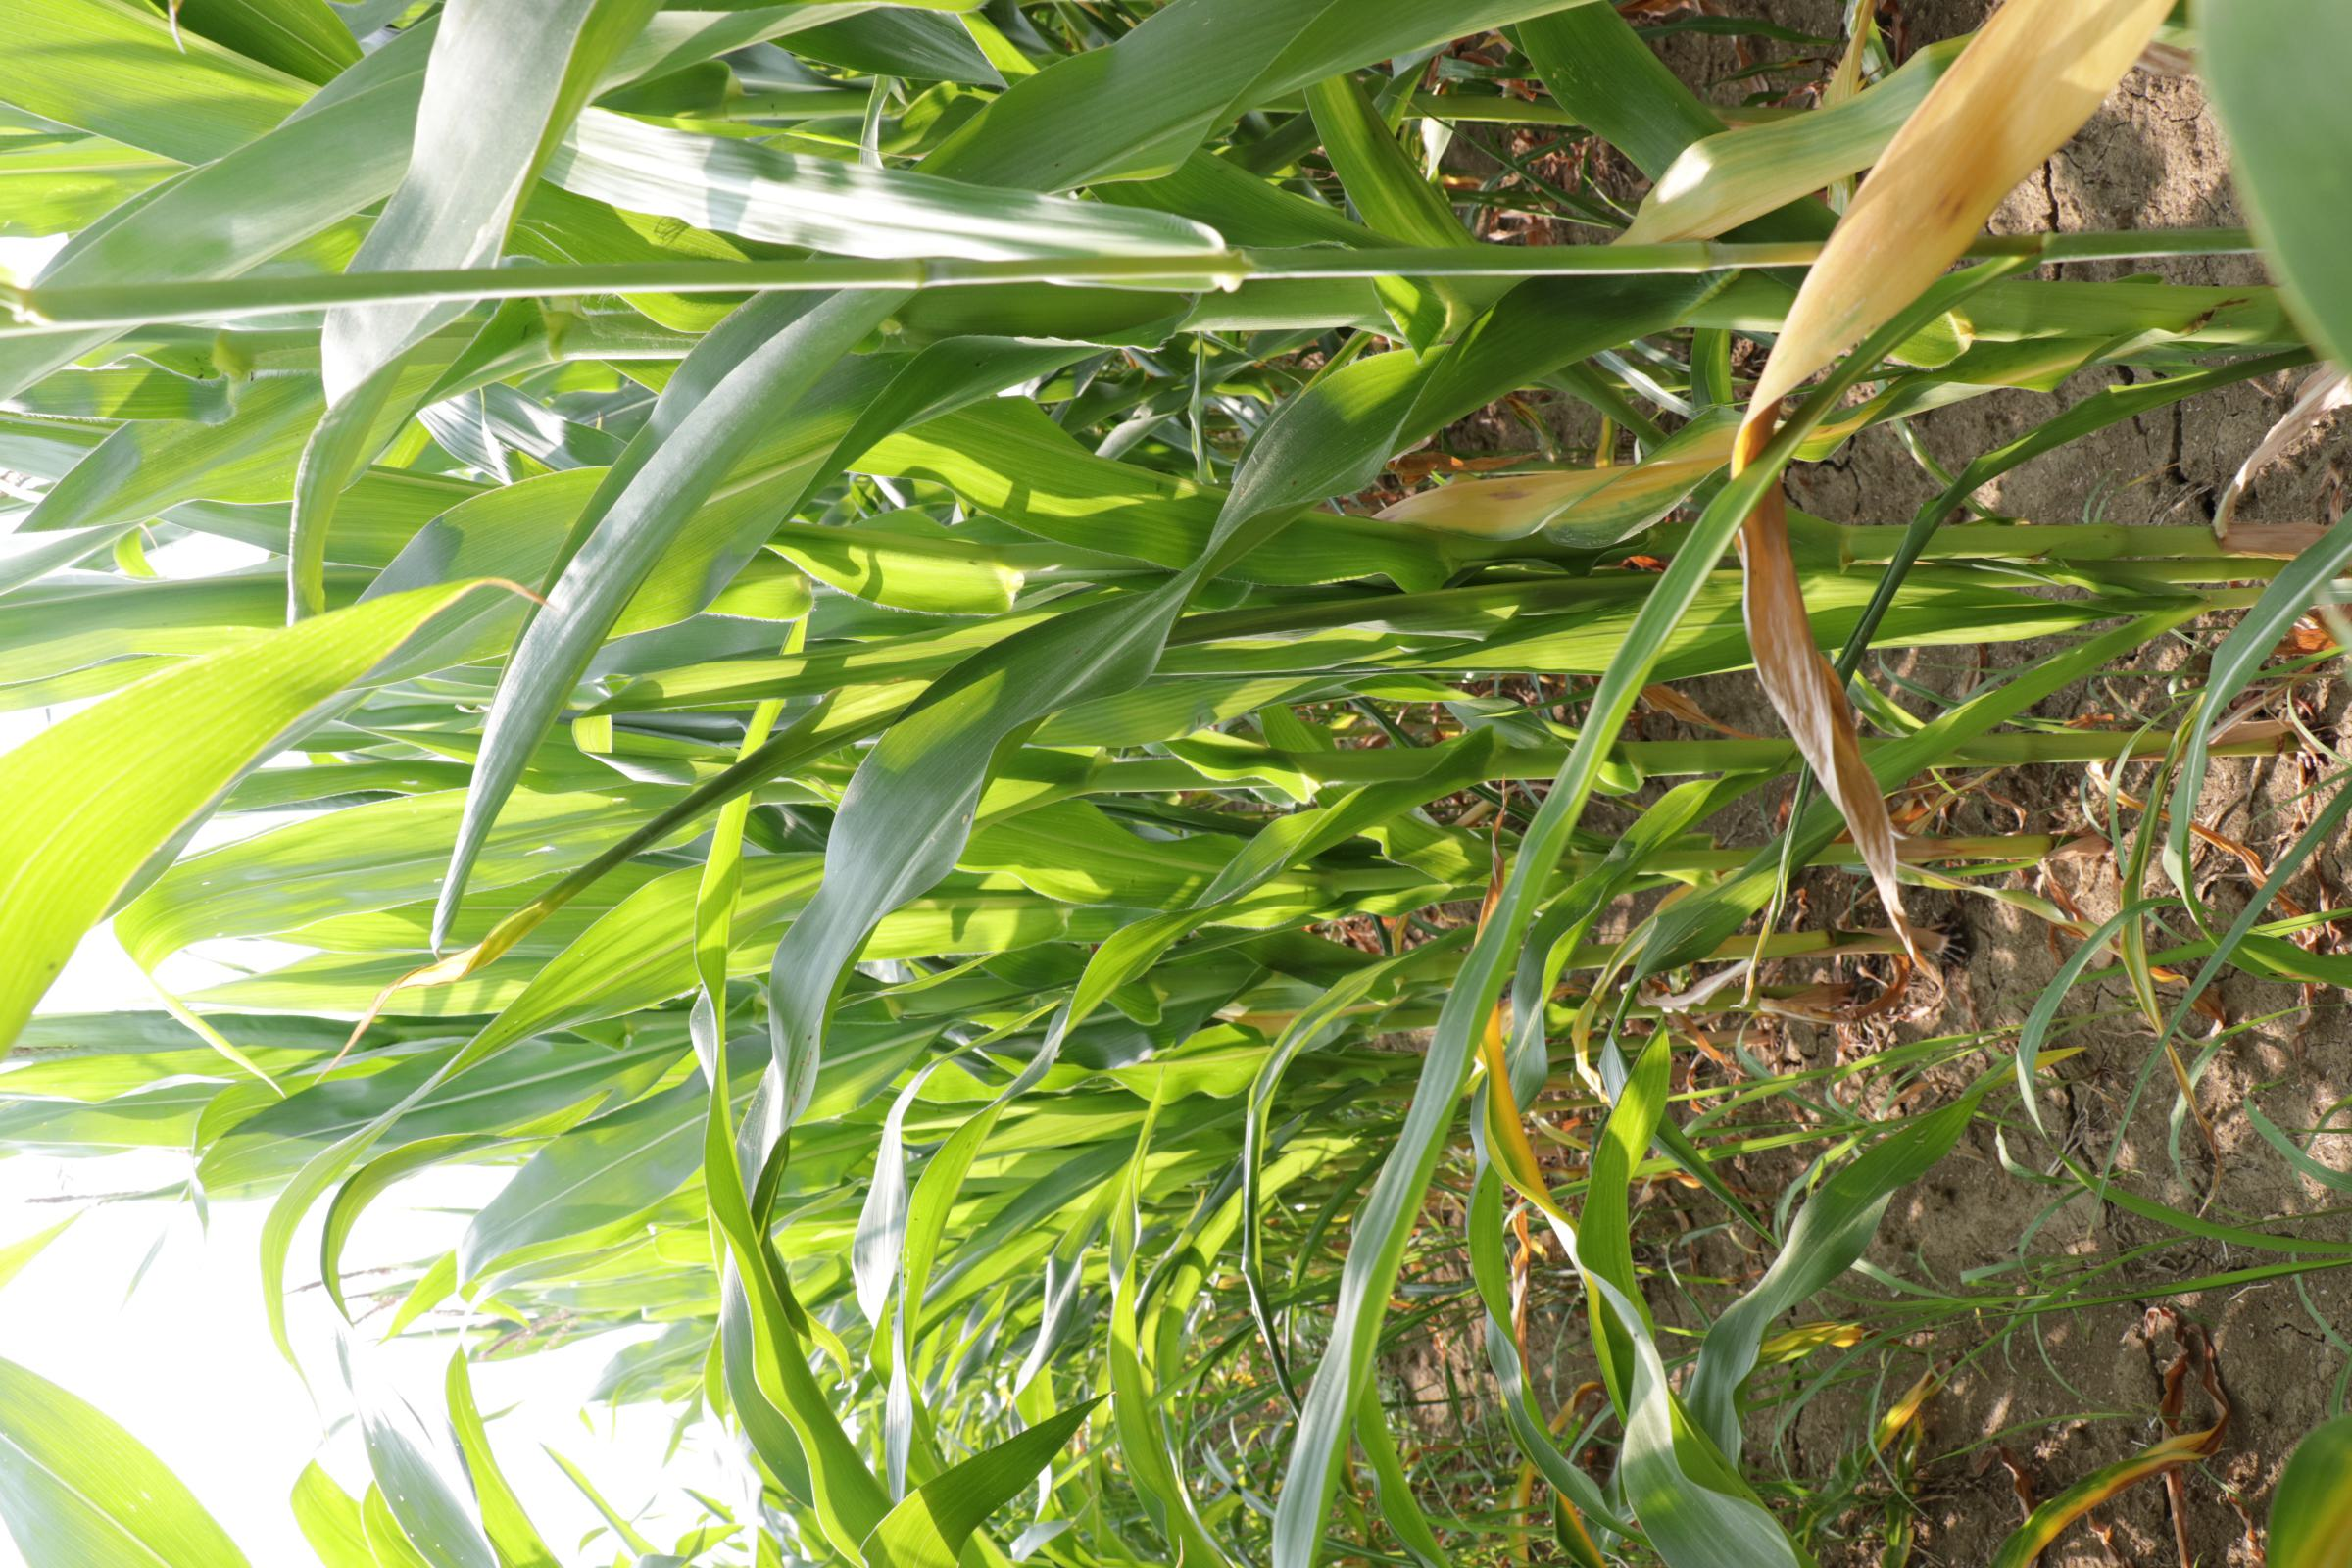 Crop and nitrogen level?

maize, reduced nitrogen fertilisation
